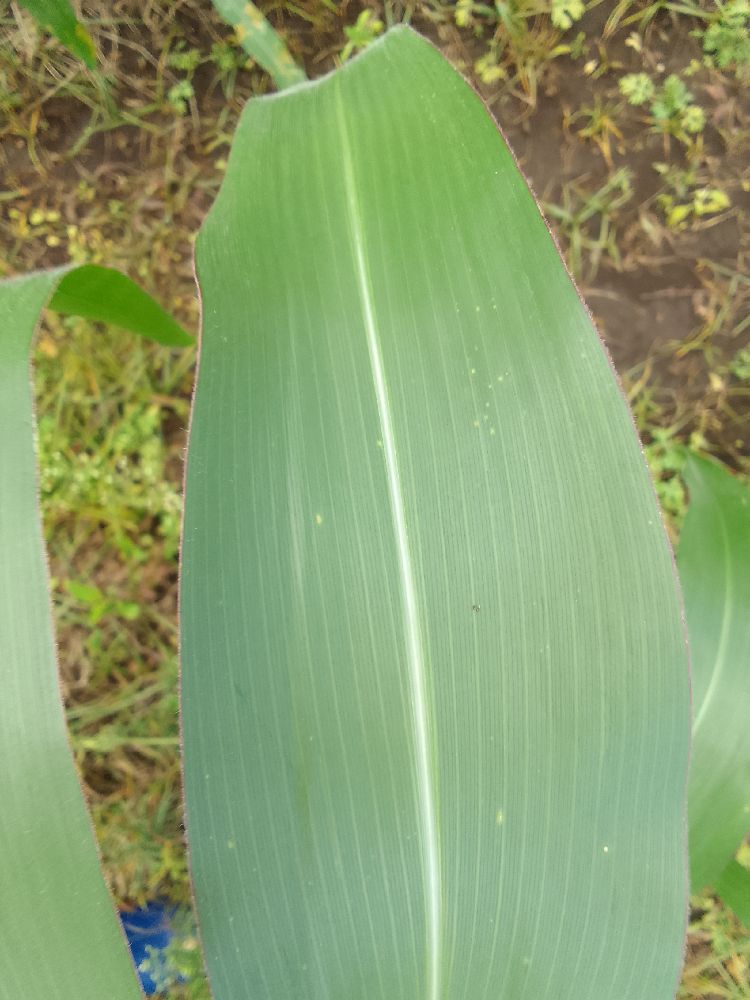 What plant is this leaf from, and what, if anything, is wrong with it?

maize, healthy
